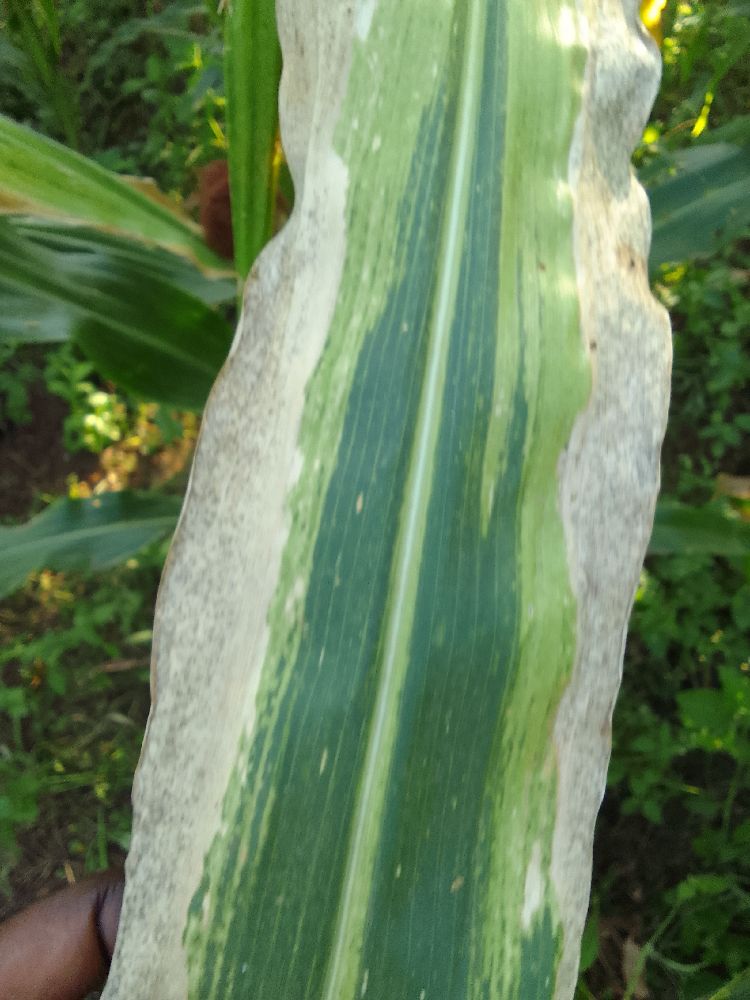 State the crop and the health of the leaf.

maize, maize lethal necrosis
